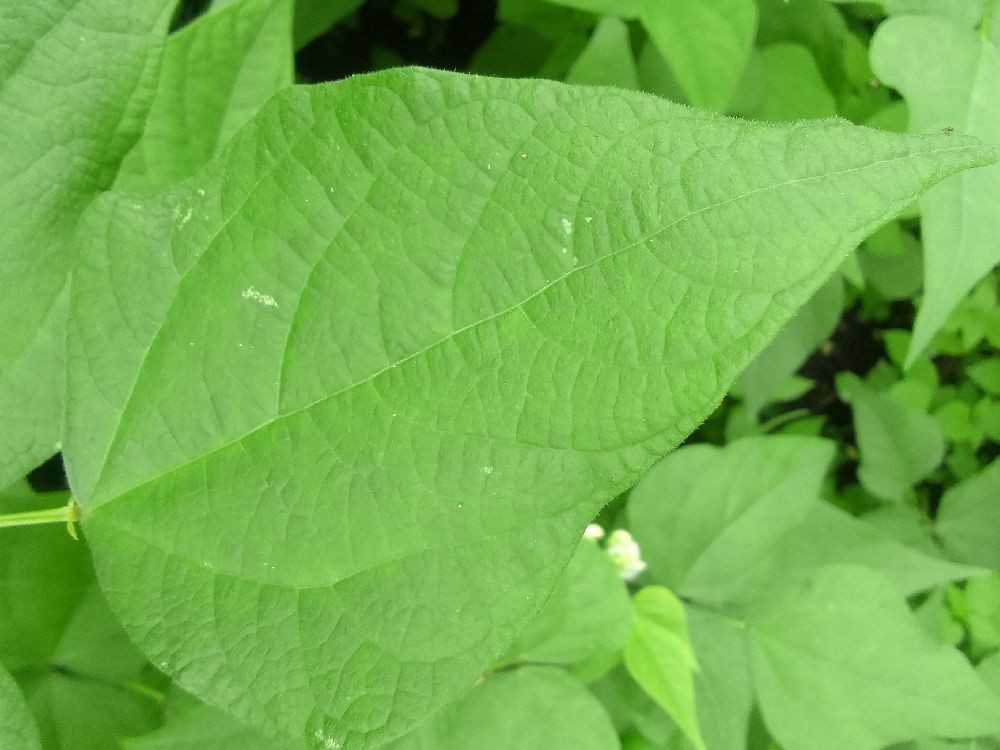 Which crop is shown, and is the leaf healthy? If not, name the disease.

common bean, healthy
